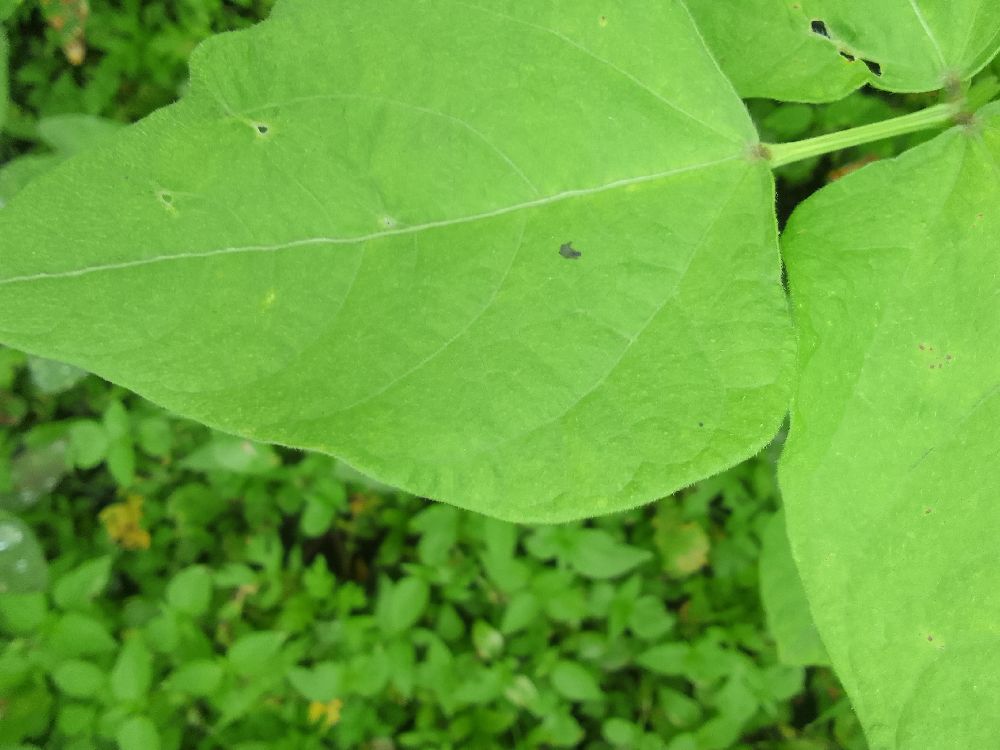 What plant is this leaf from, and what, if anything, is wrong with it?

common bean, healthy
